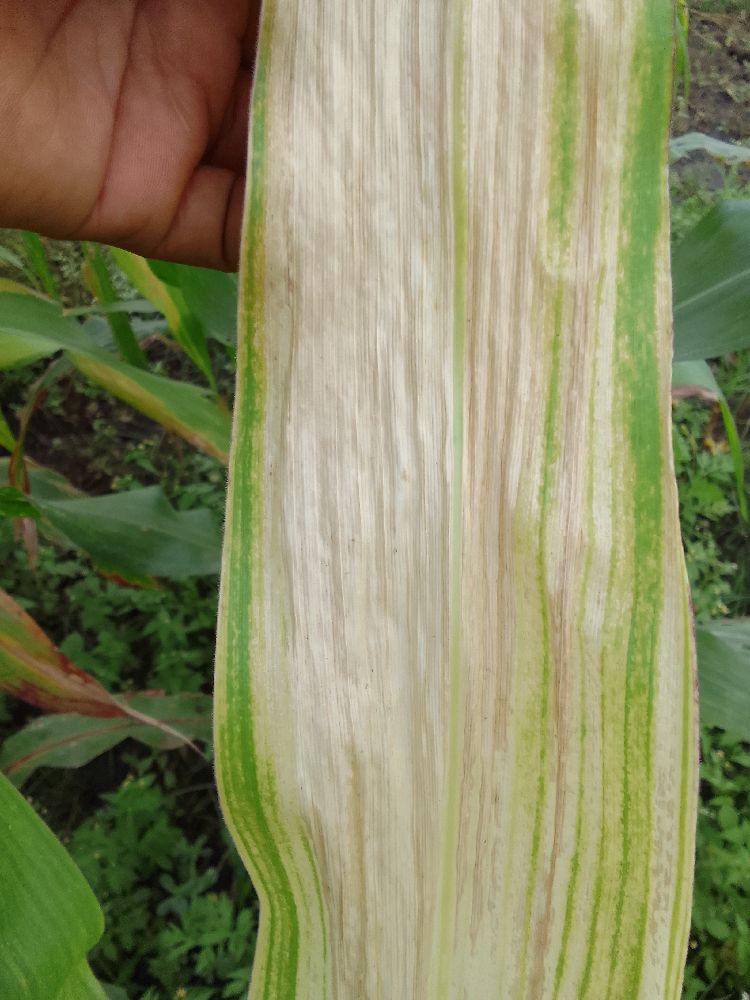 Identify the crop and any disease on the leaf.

maize, maize lethal necrosis
